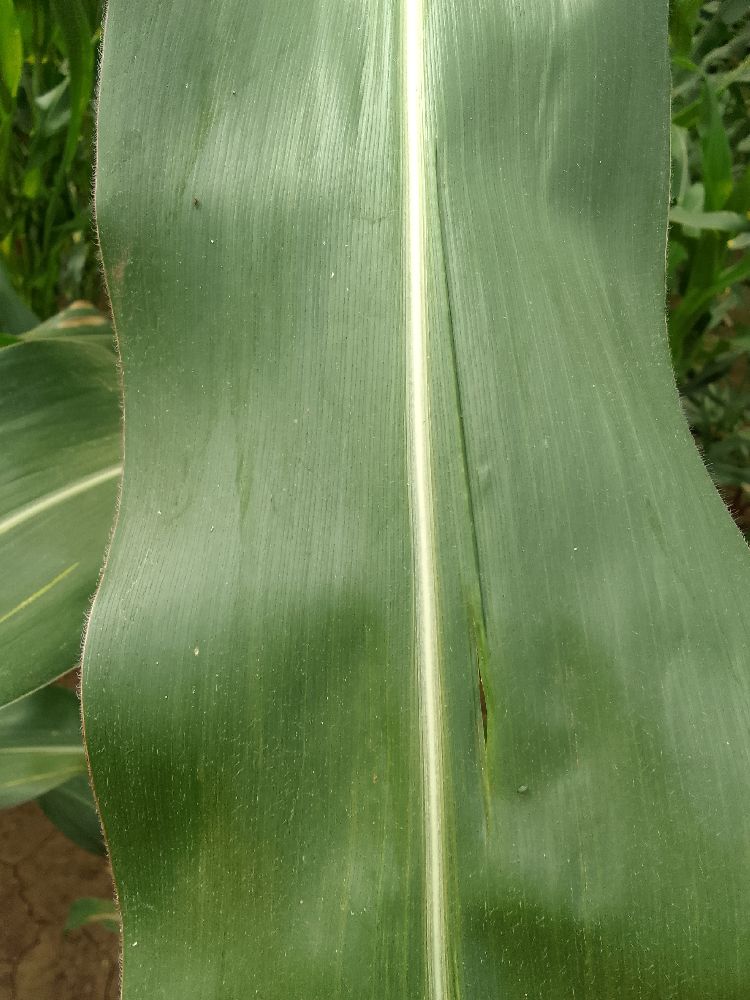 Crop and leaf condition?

maize, healthy
